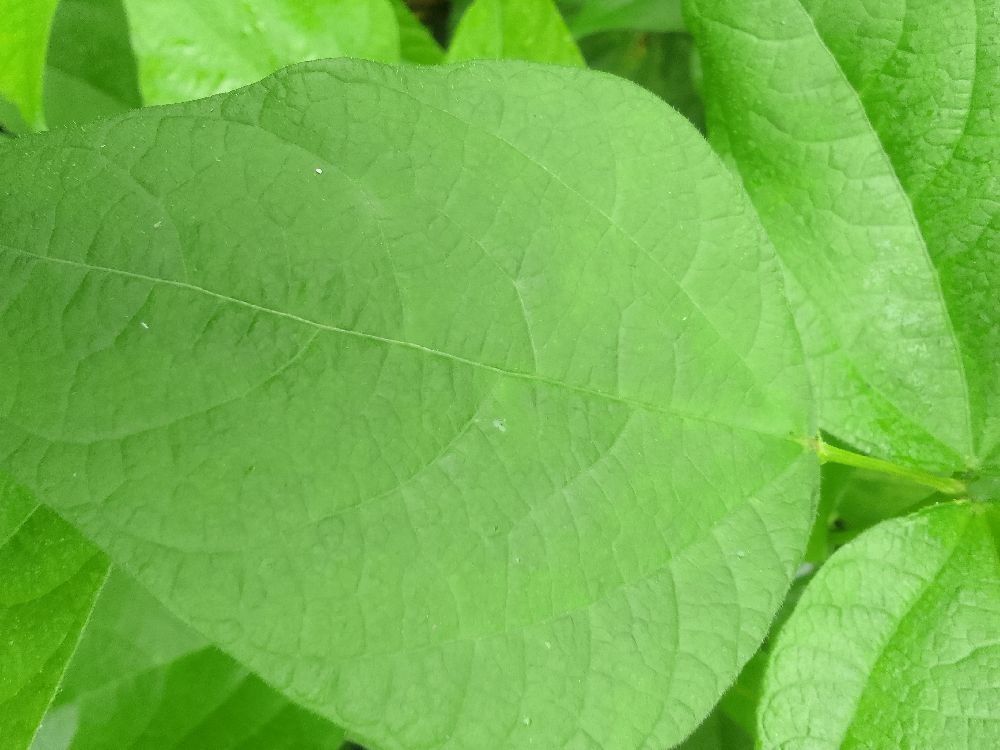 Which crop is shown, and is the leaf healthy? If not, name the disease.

common bean, healthy
